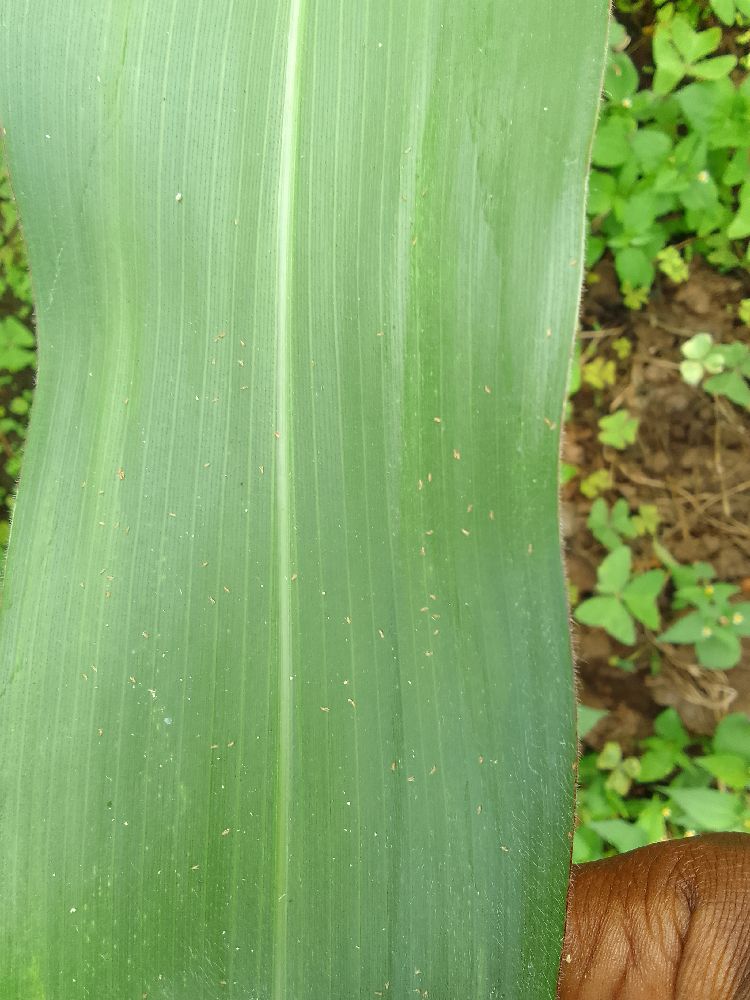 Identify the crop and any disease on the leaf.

maize, healthy
